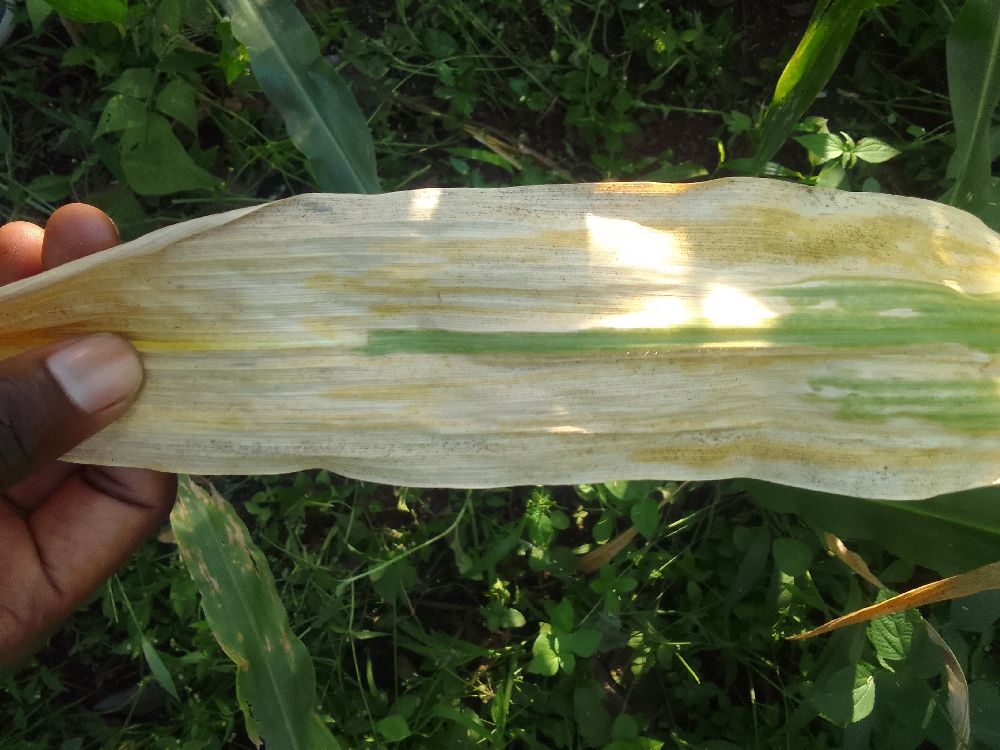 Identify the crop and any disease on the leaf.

maize, maize lethal necrosis
